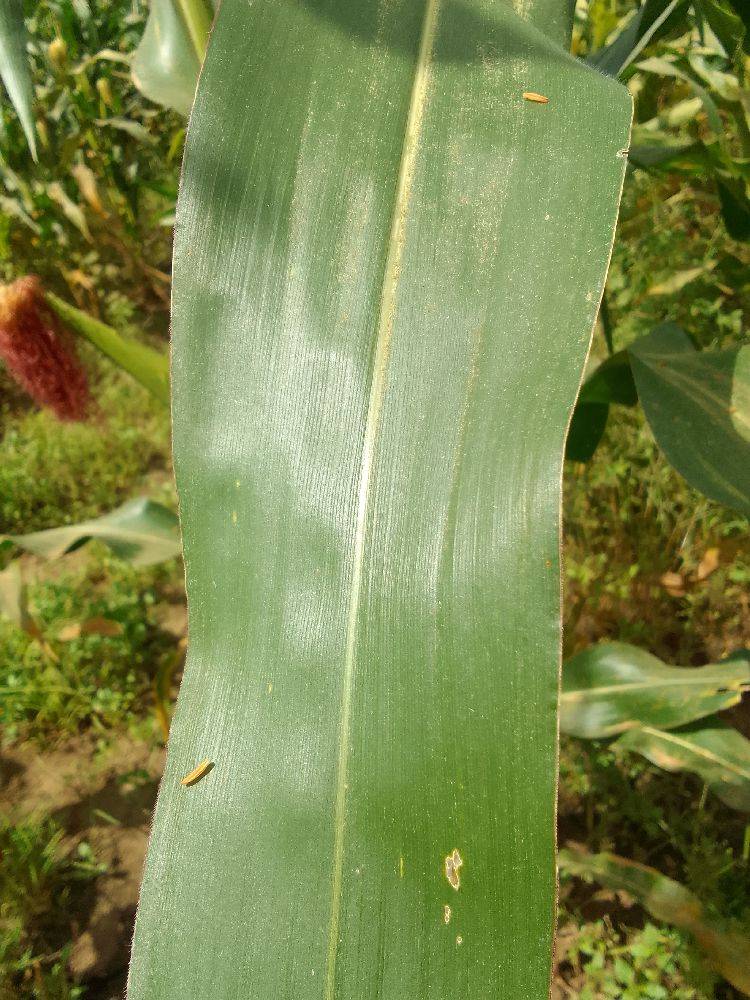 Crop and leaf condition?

maize, healthy
